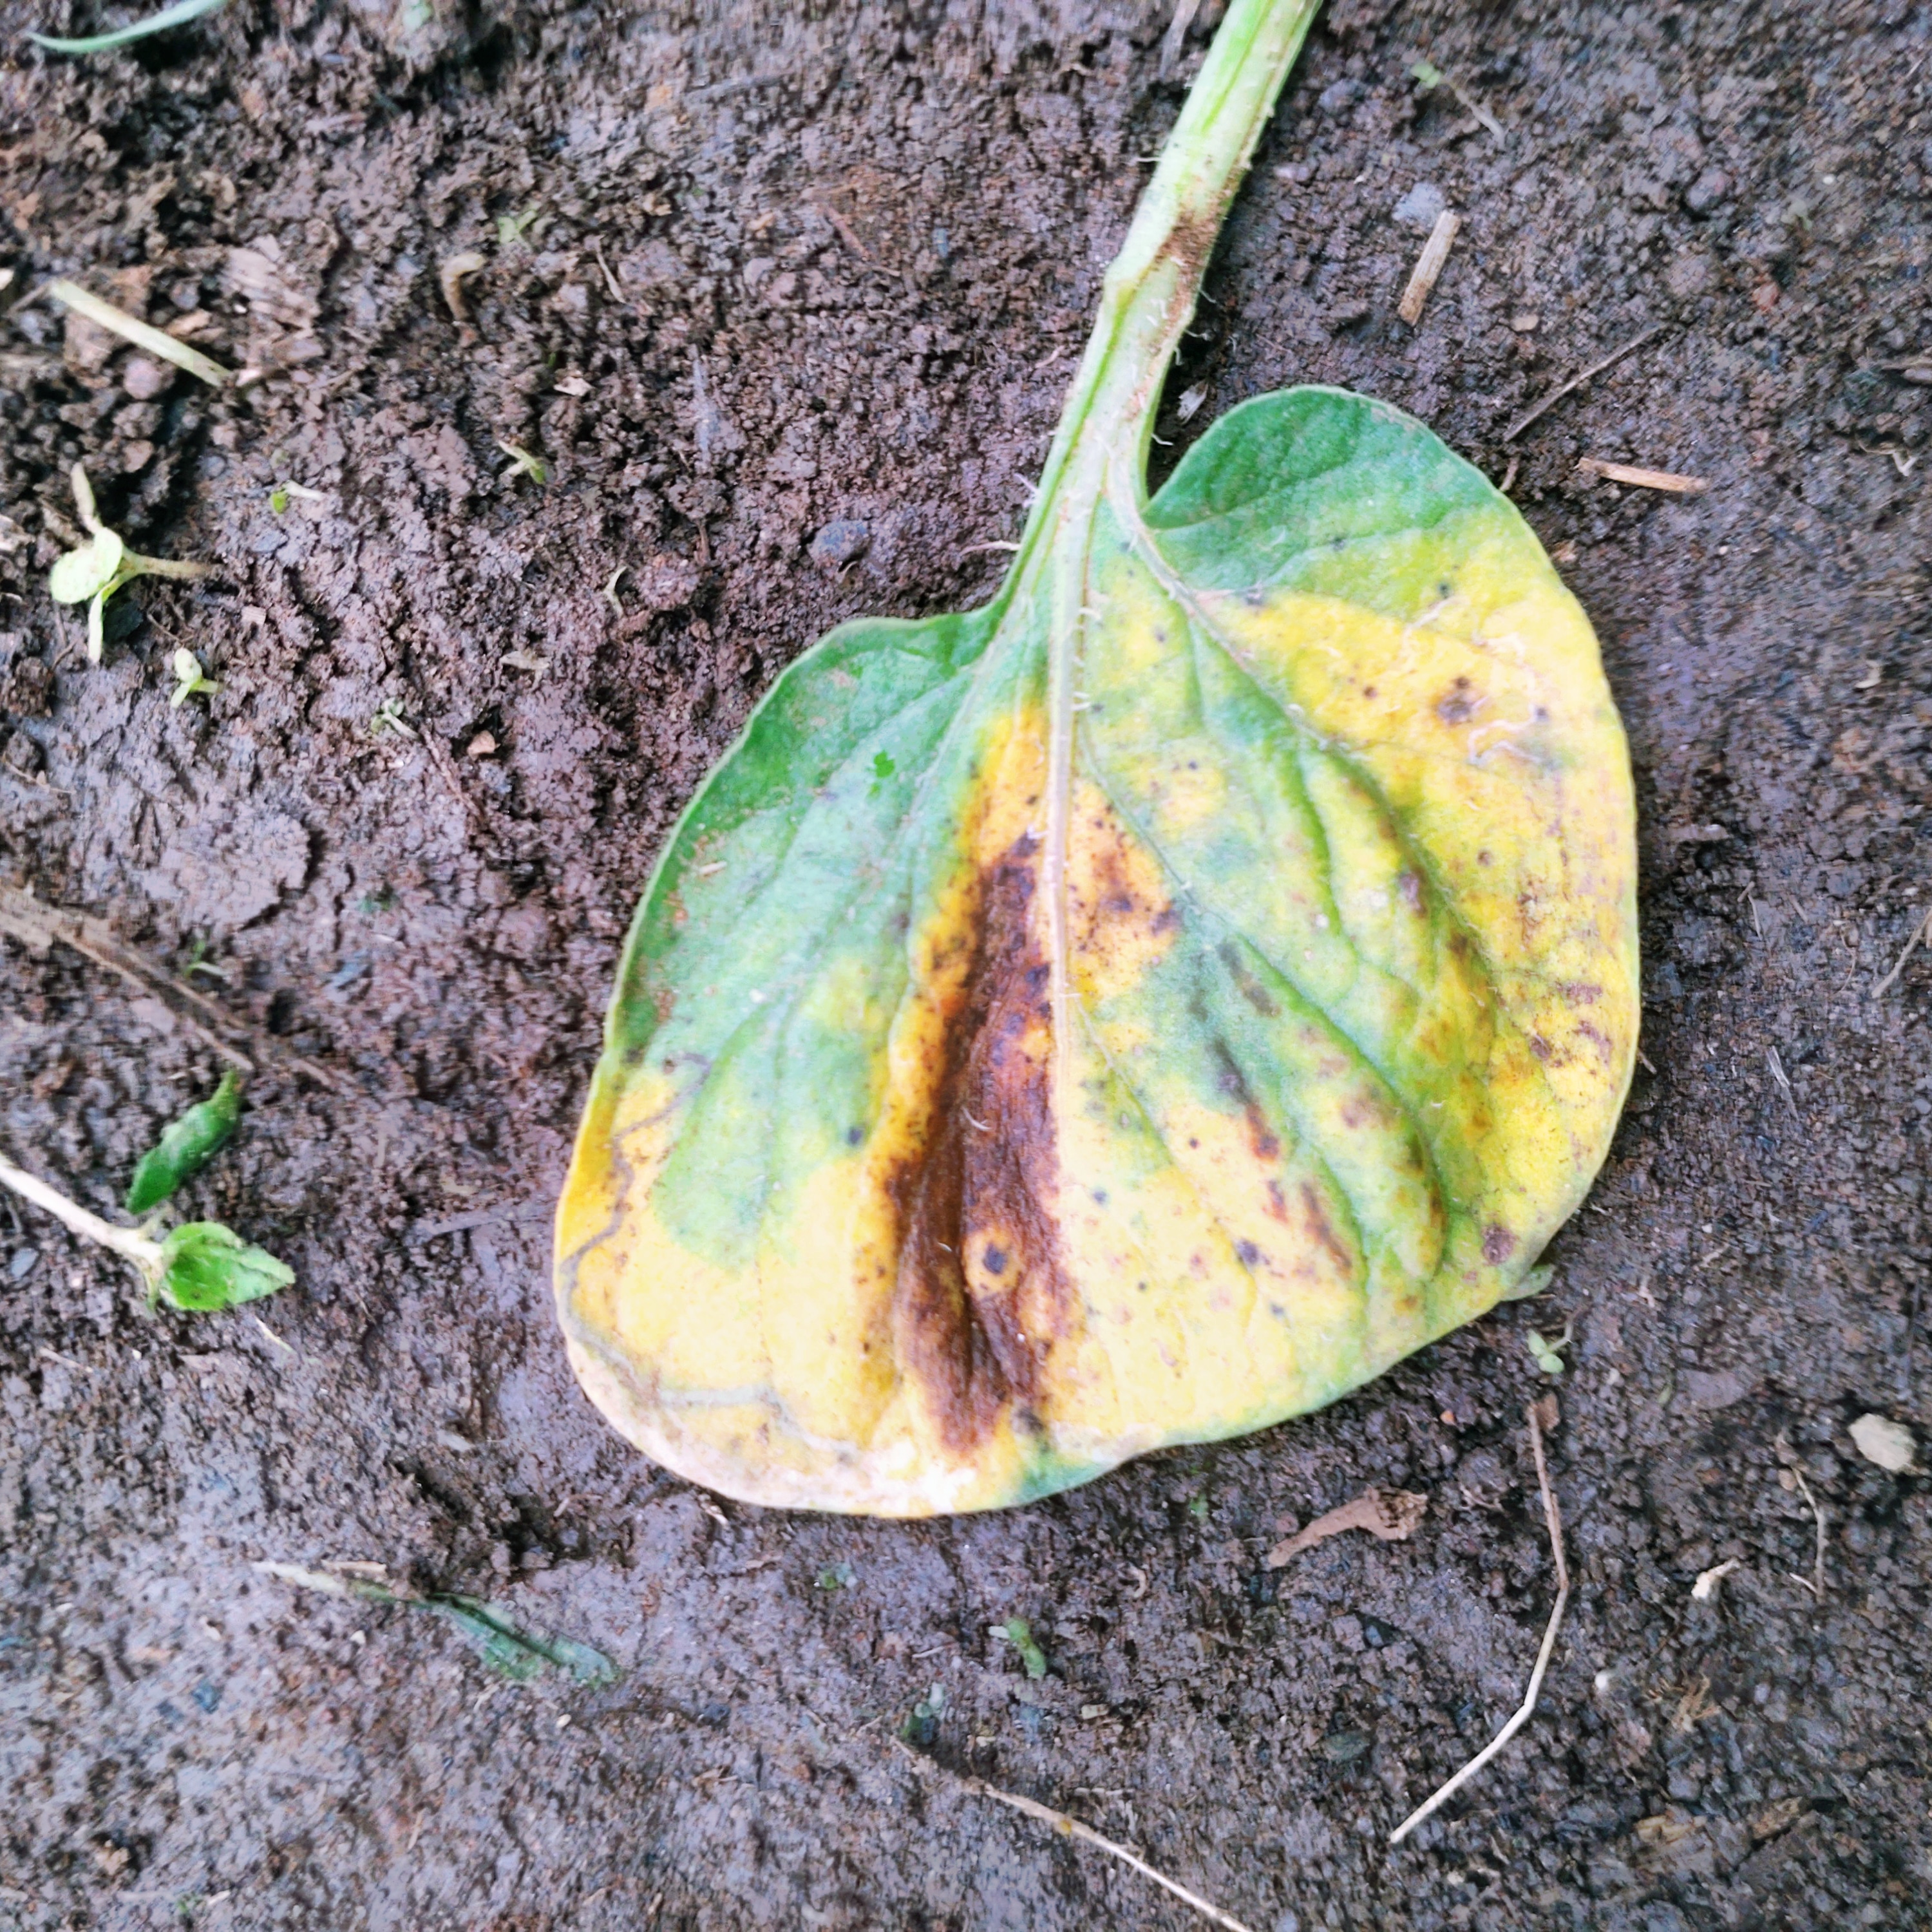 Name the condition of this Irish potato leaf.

late blight
